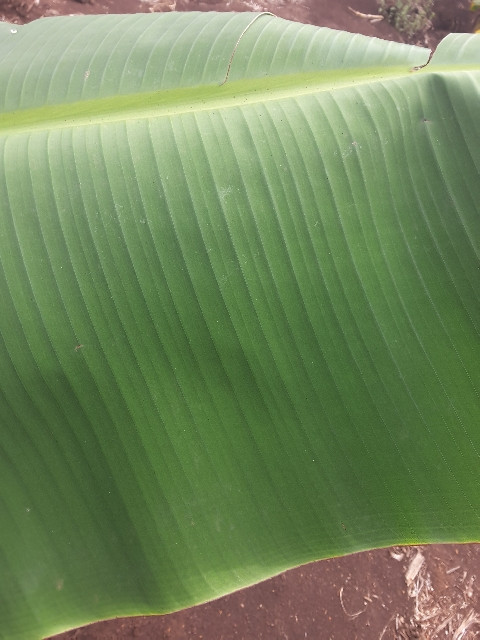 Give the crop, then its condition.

banana, healthy
